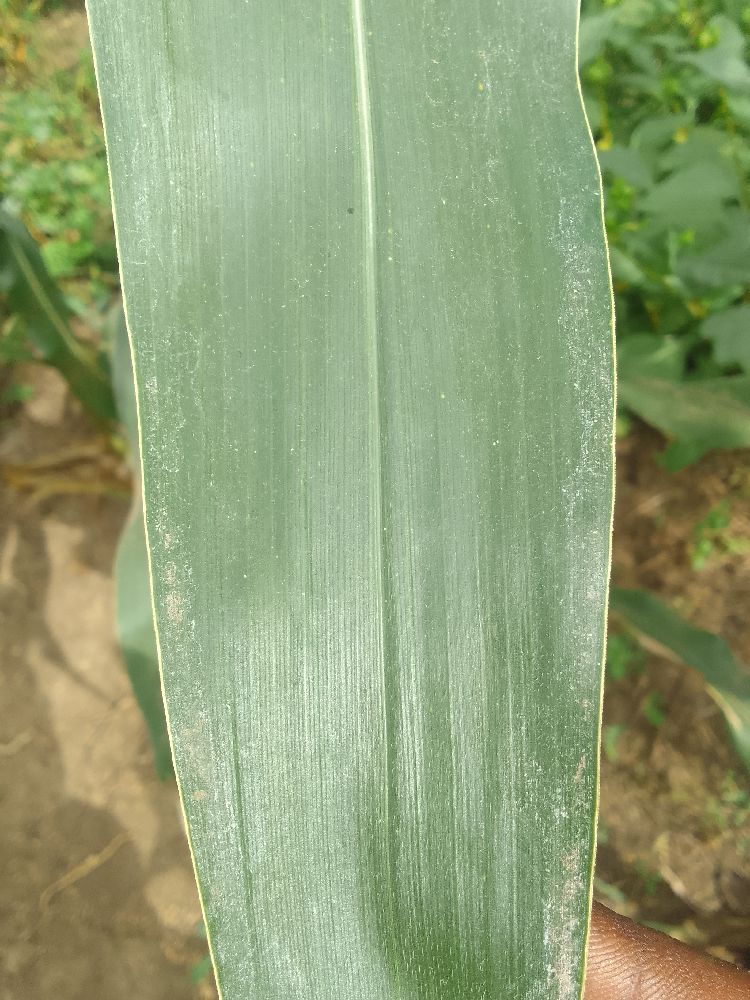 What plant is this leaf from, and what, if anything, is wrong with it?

maize, healthy
